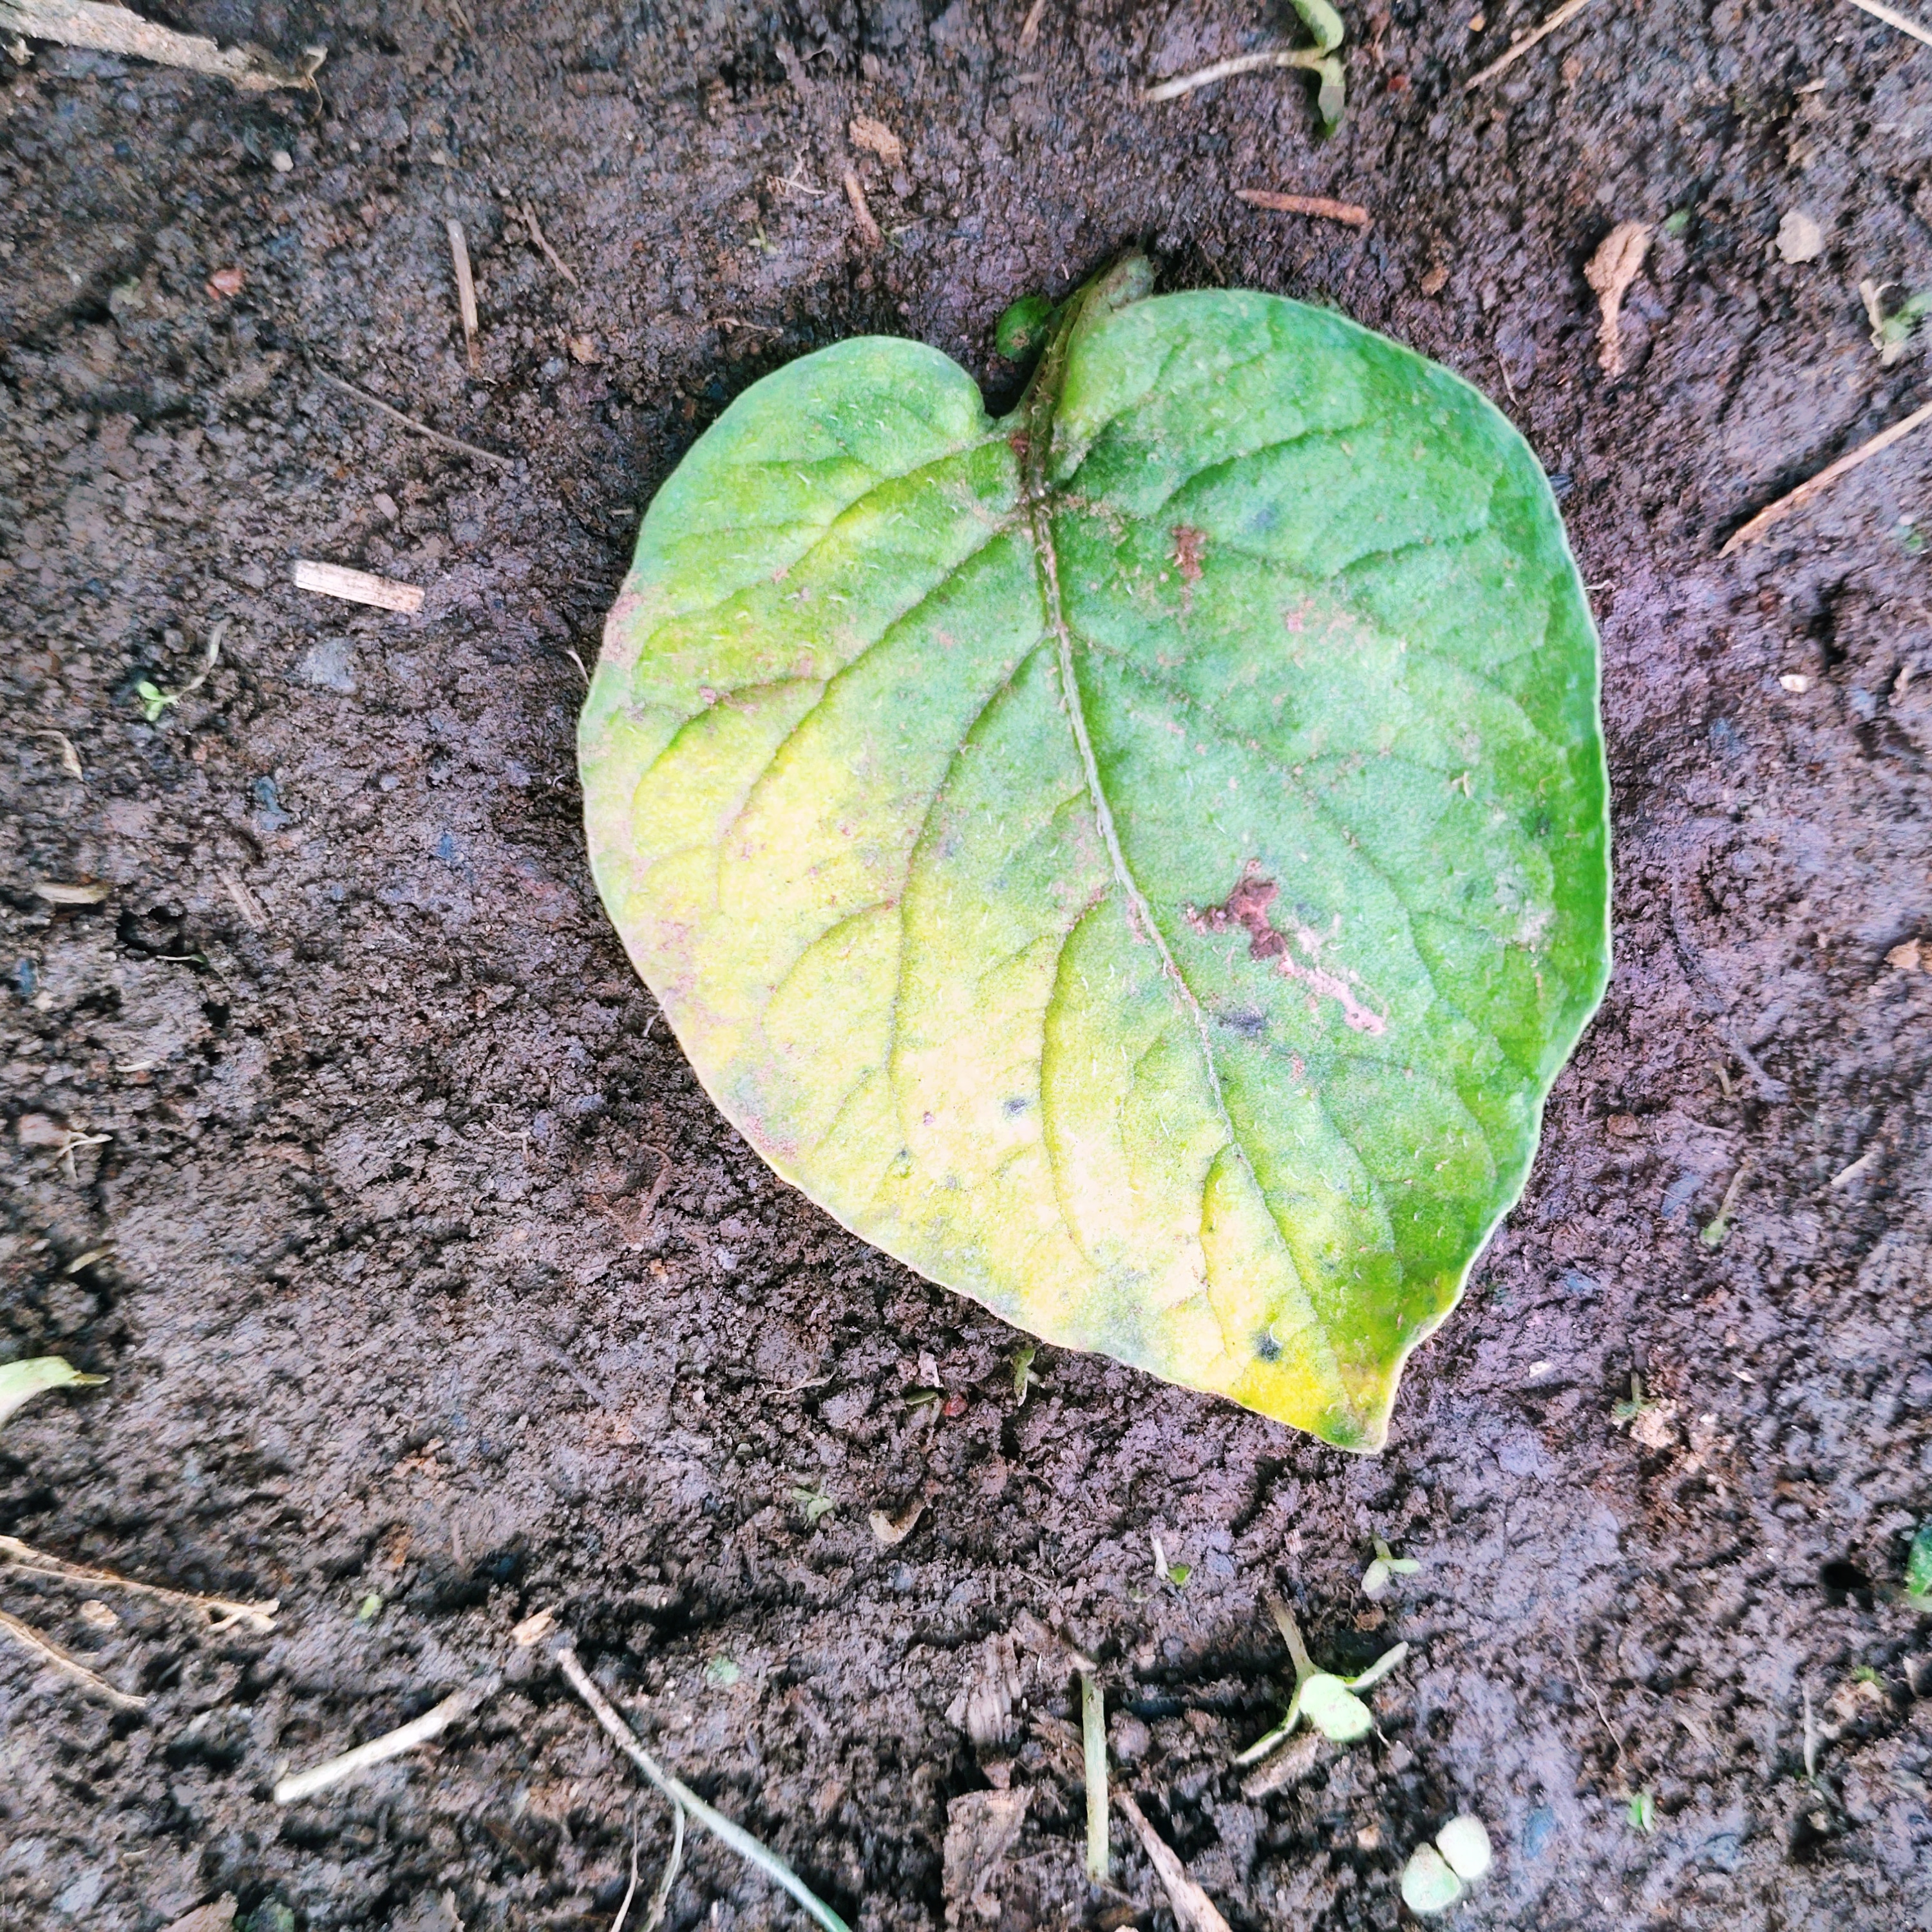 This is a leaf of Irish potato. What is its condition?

late blight
